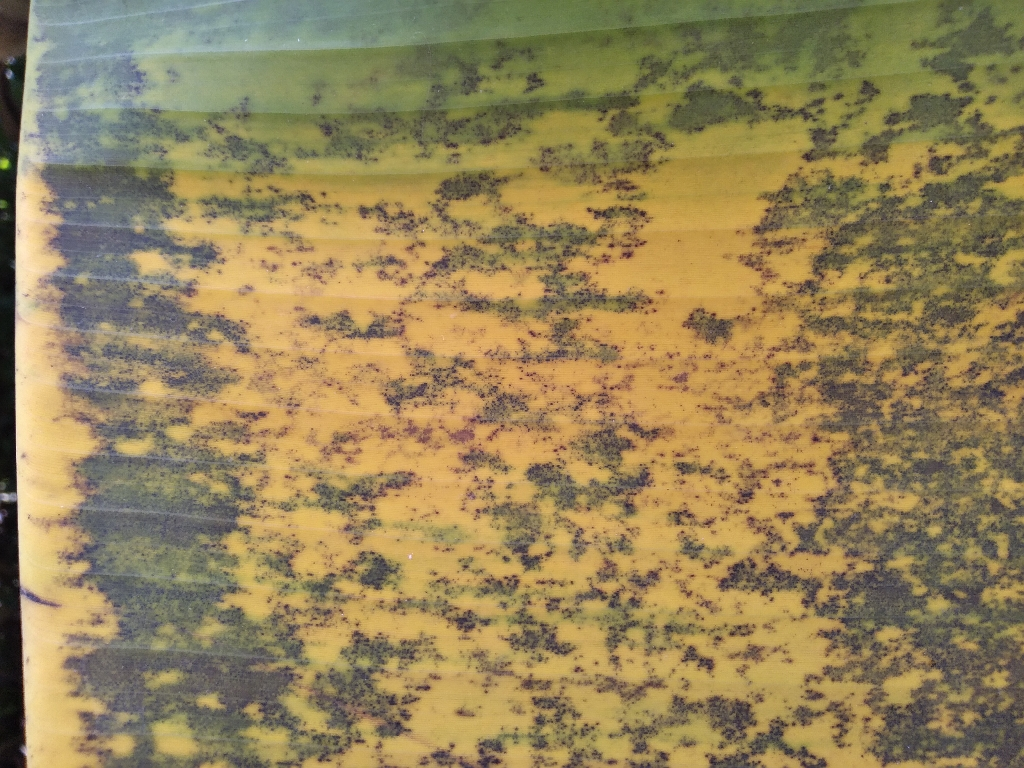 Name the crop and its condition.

banana, black sigatoka
